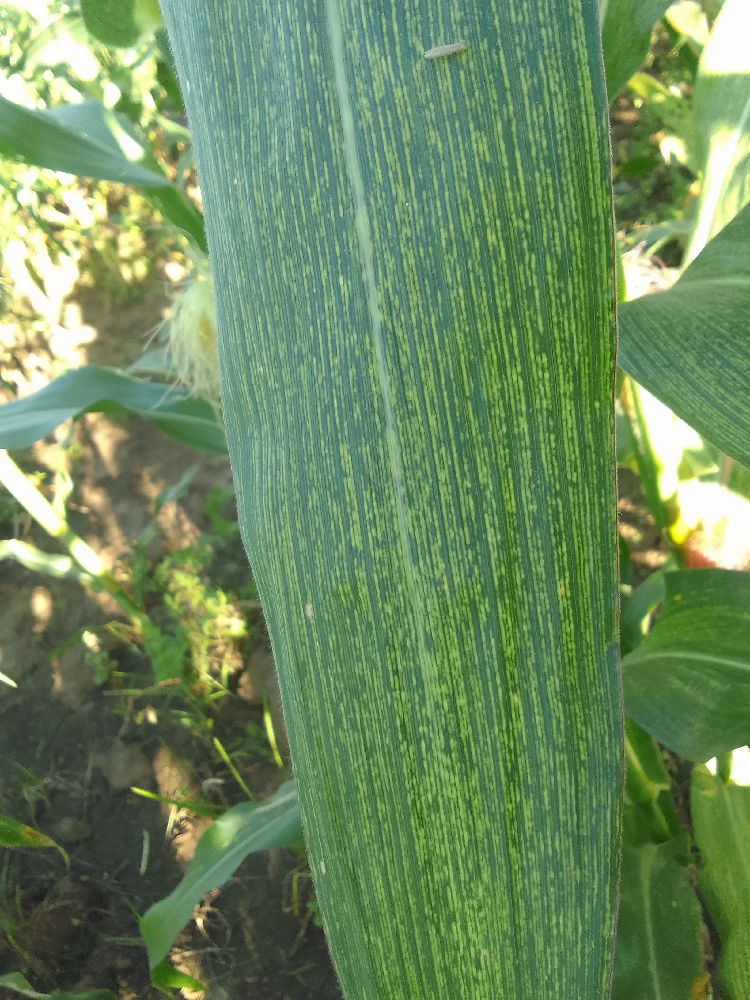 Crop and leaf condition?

maize, maize streak virus
